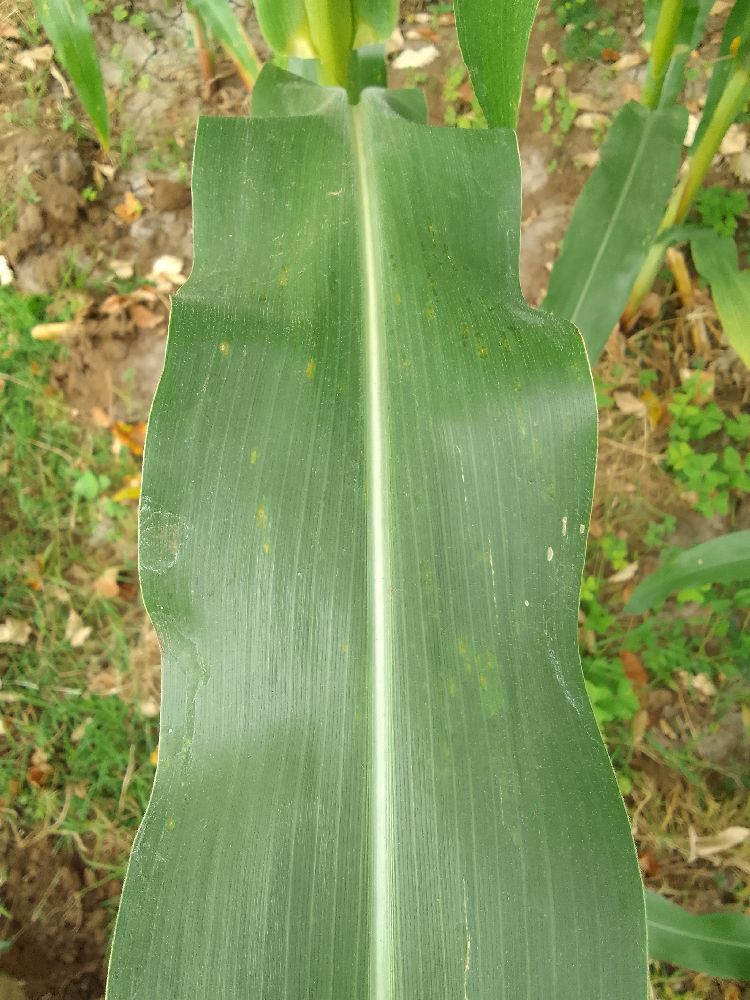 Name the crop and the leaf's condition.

maize, healthy
